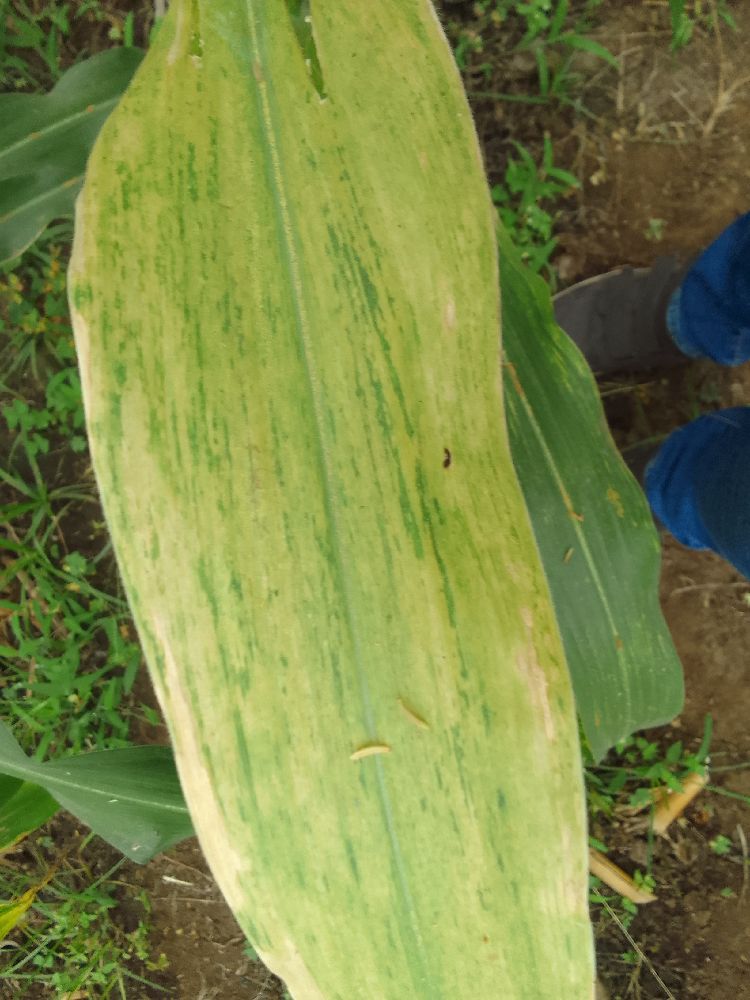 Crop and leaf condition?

maize, maize lethal necrosis
